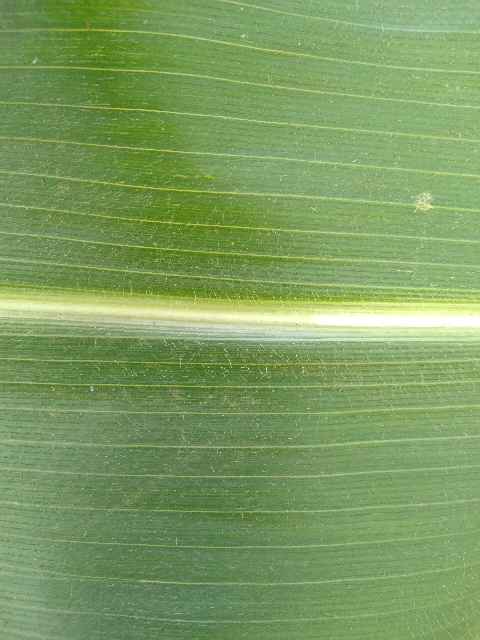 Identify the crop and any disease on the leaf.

maize, healthy
